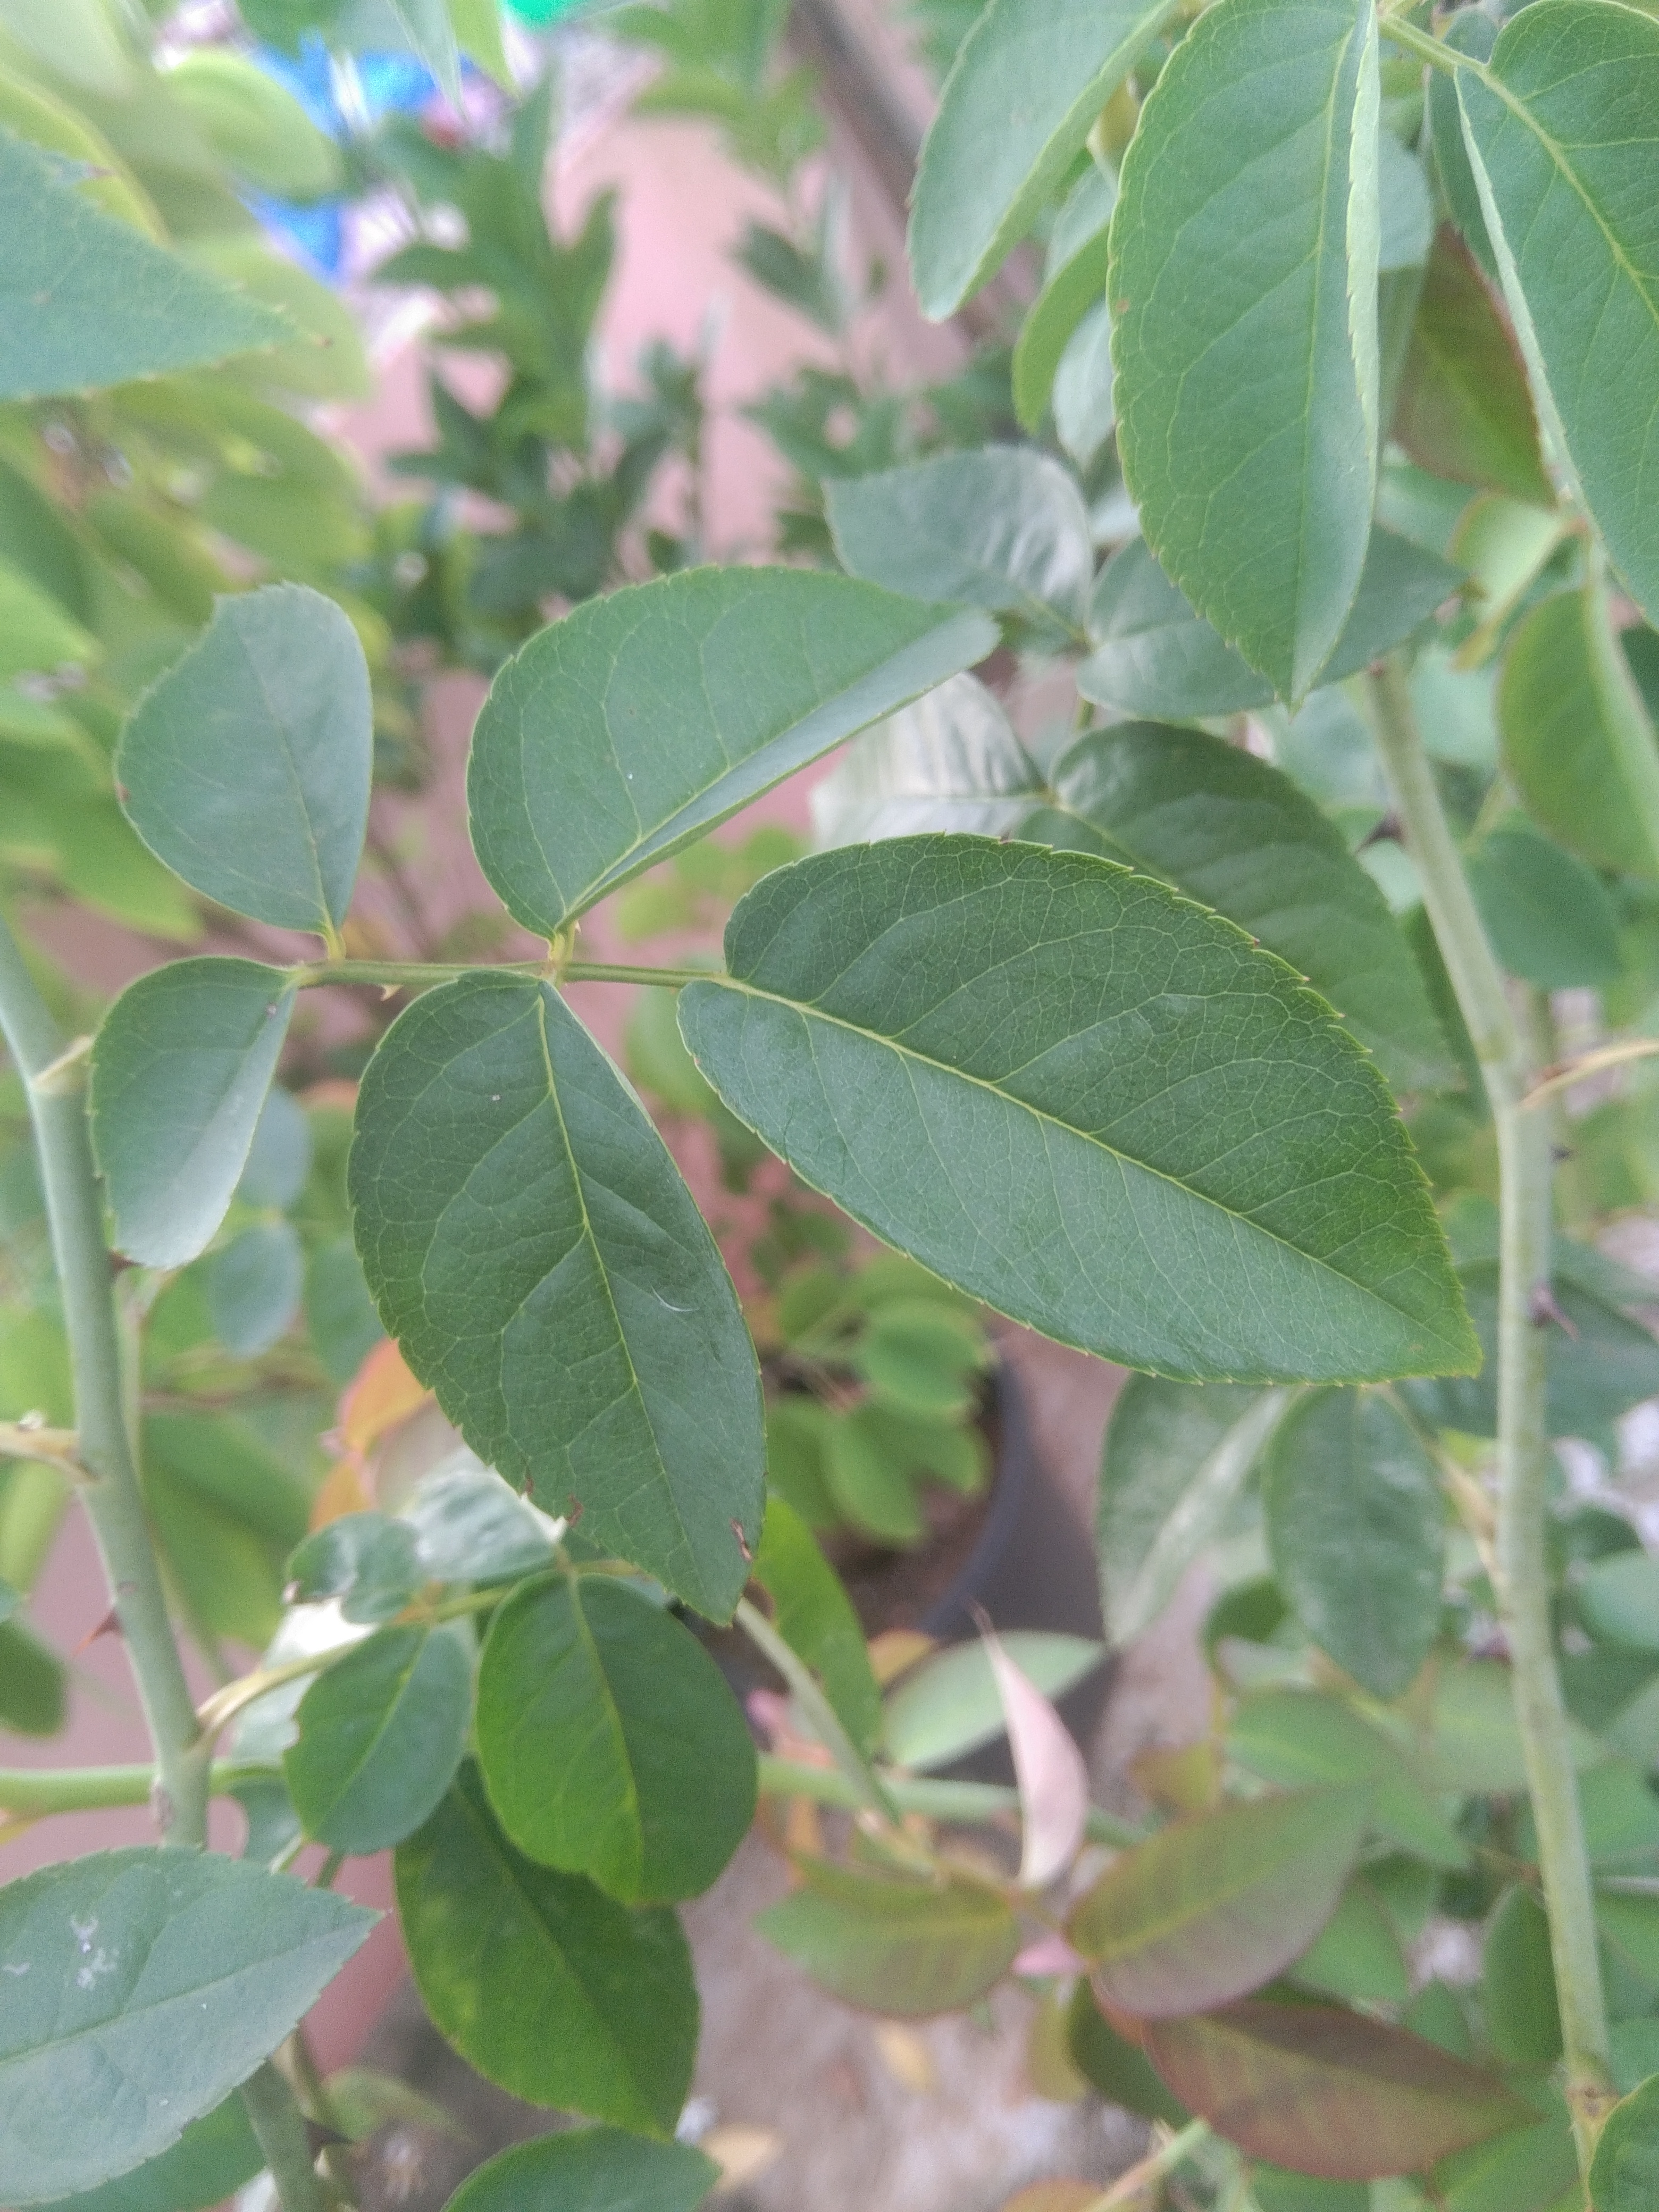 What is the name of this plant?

rose
